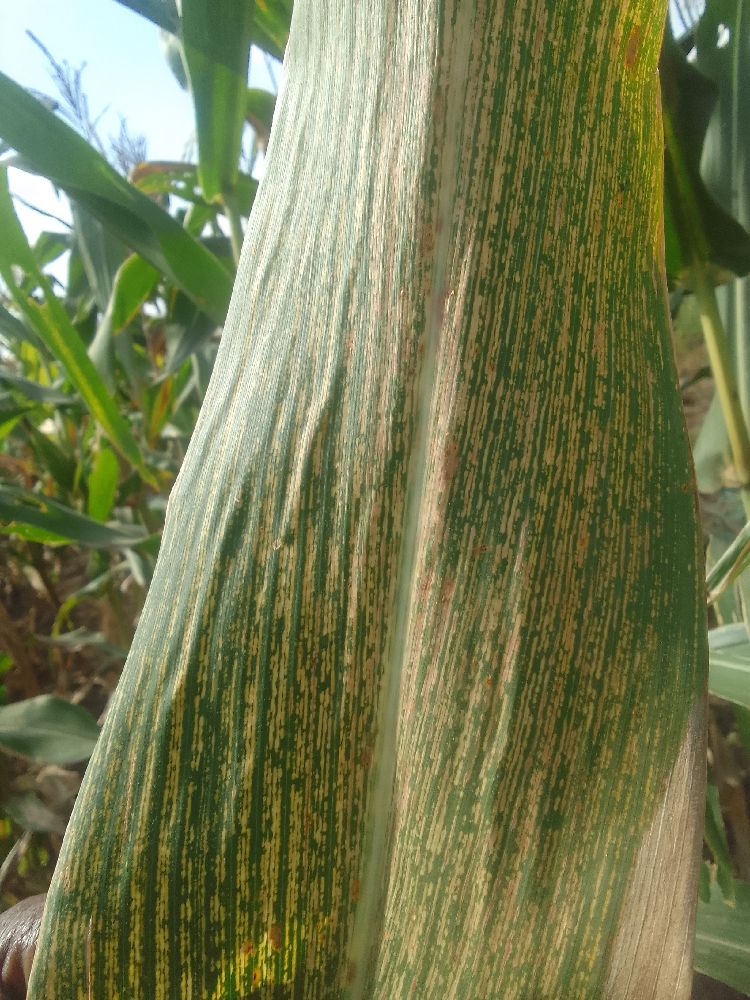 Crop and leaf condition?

maize, maize streak virus
